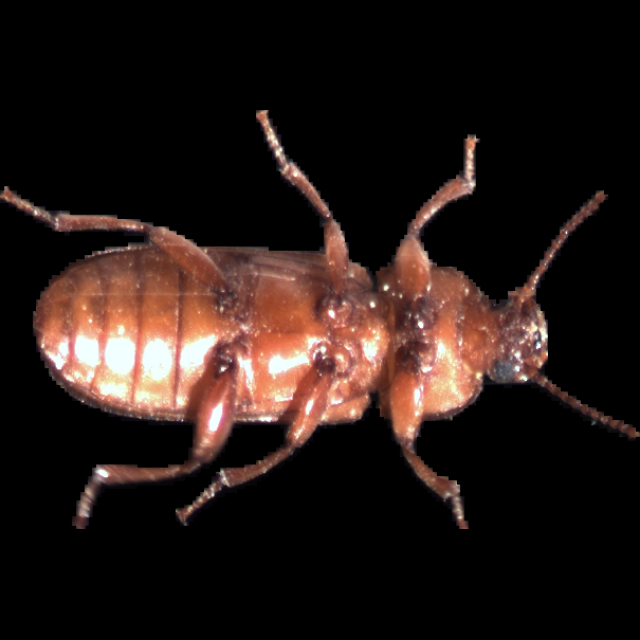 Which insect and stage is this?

mealworm beetle
